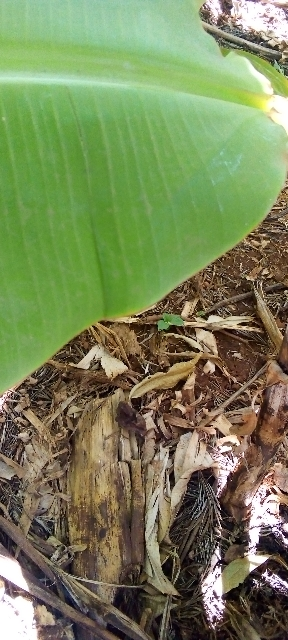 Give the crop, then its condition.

banana, healthy
